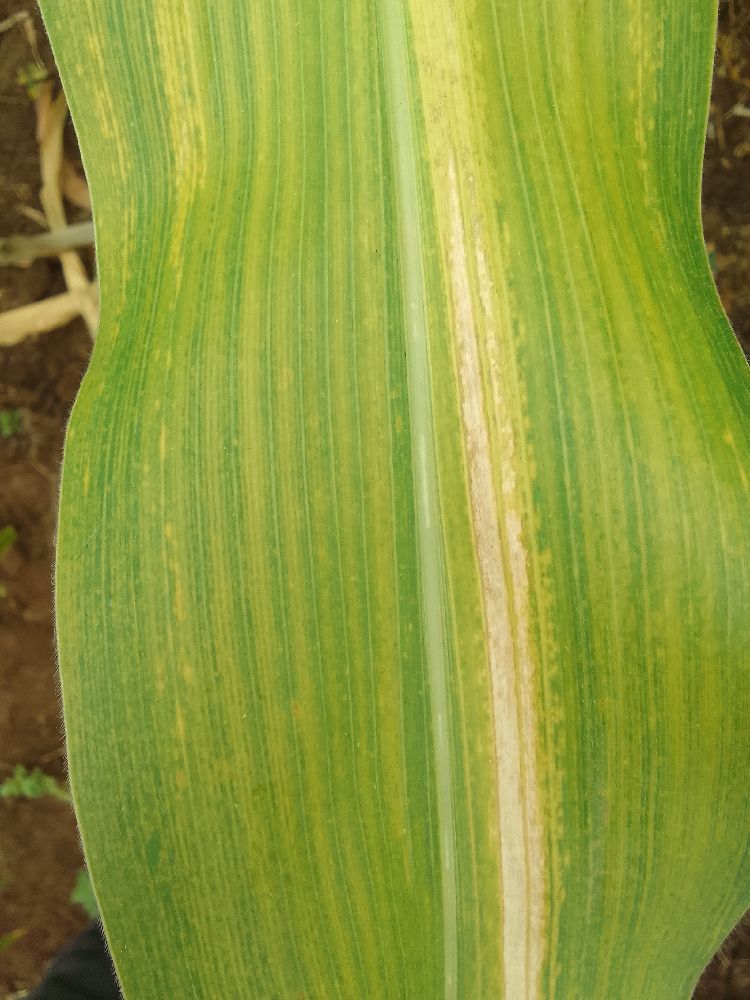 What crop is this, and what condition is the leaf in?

maize, maize lethal necrosis
